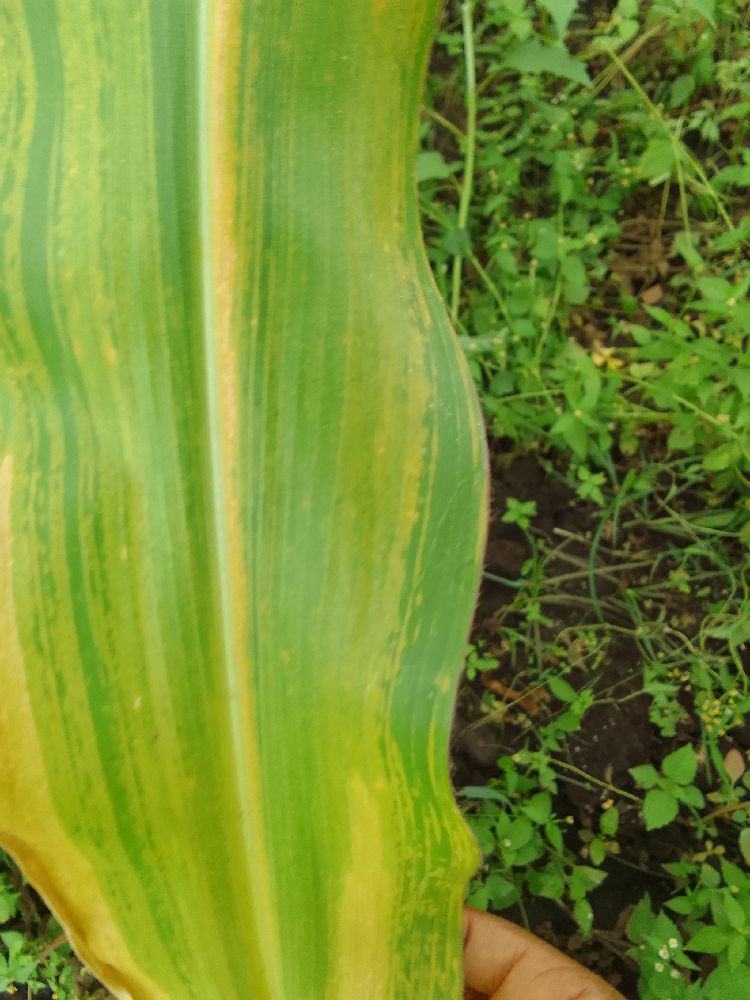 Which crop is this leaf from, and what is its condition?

maize, maize lethal necrosis
